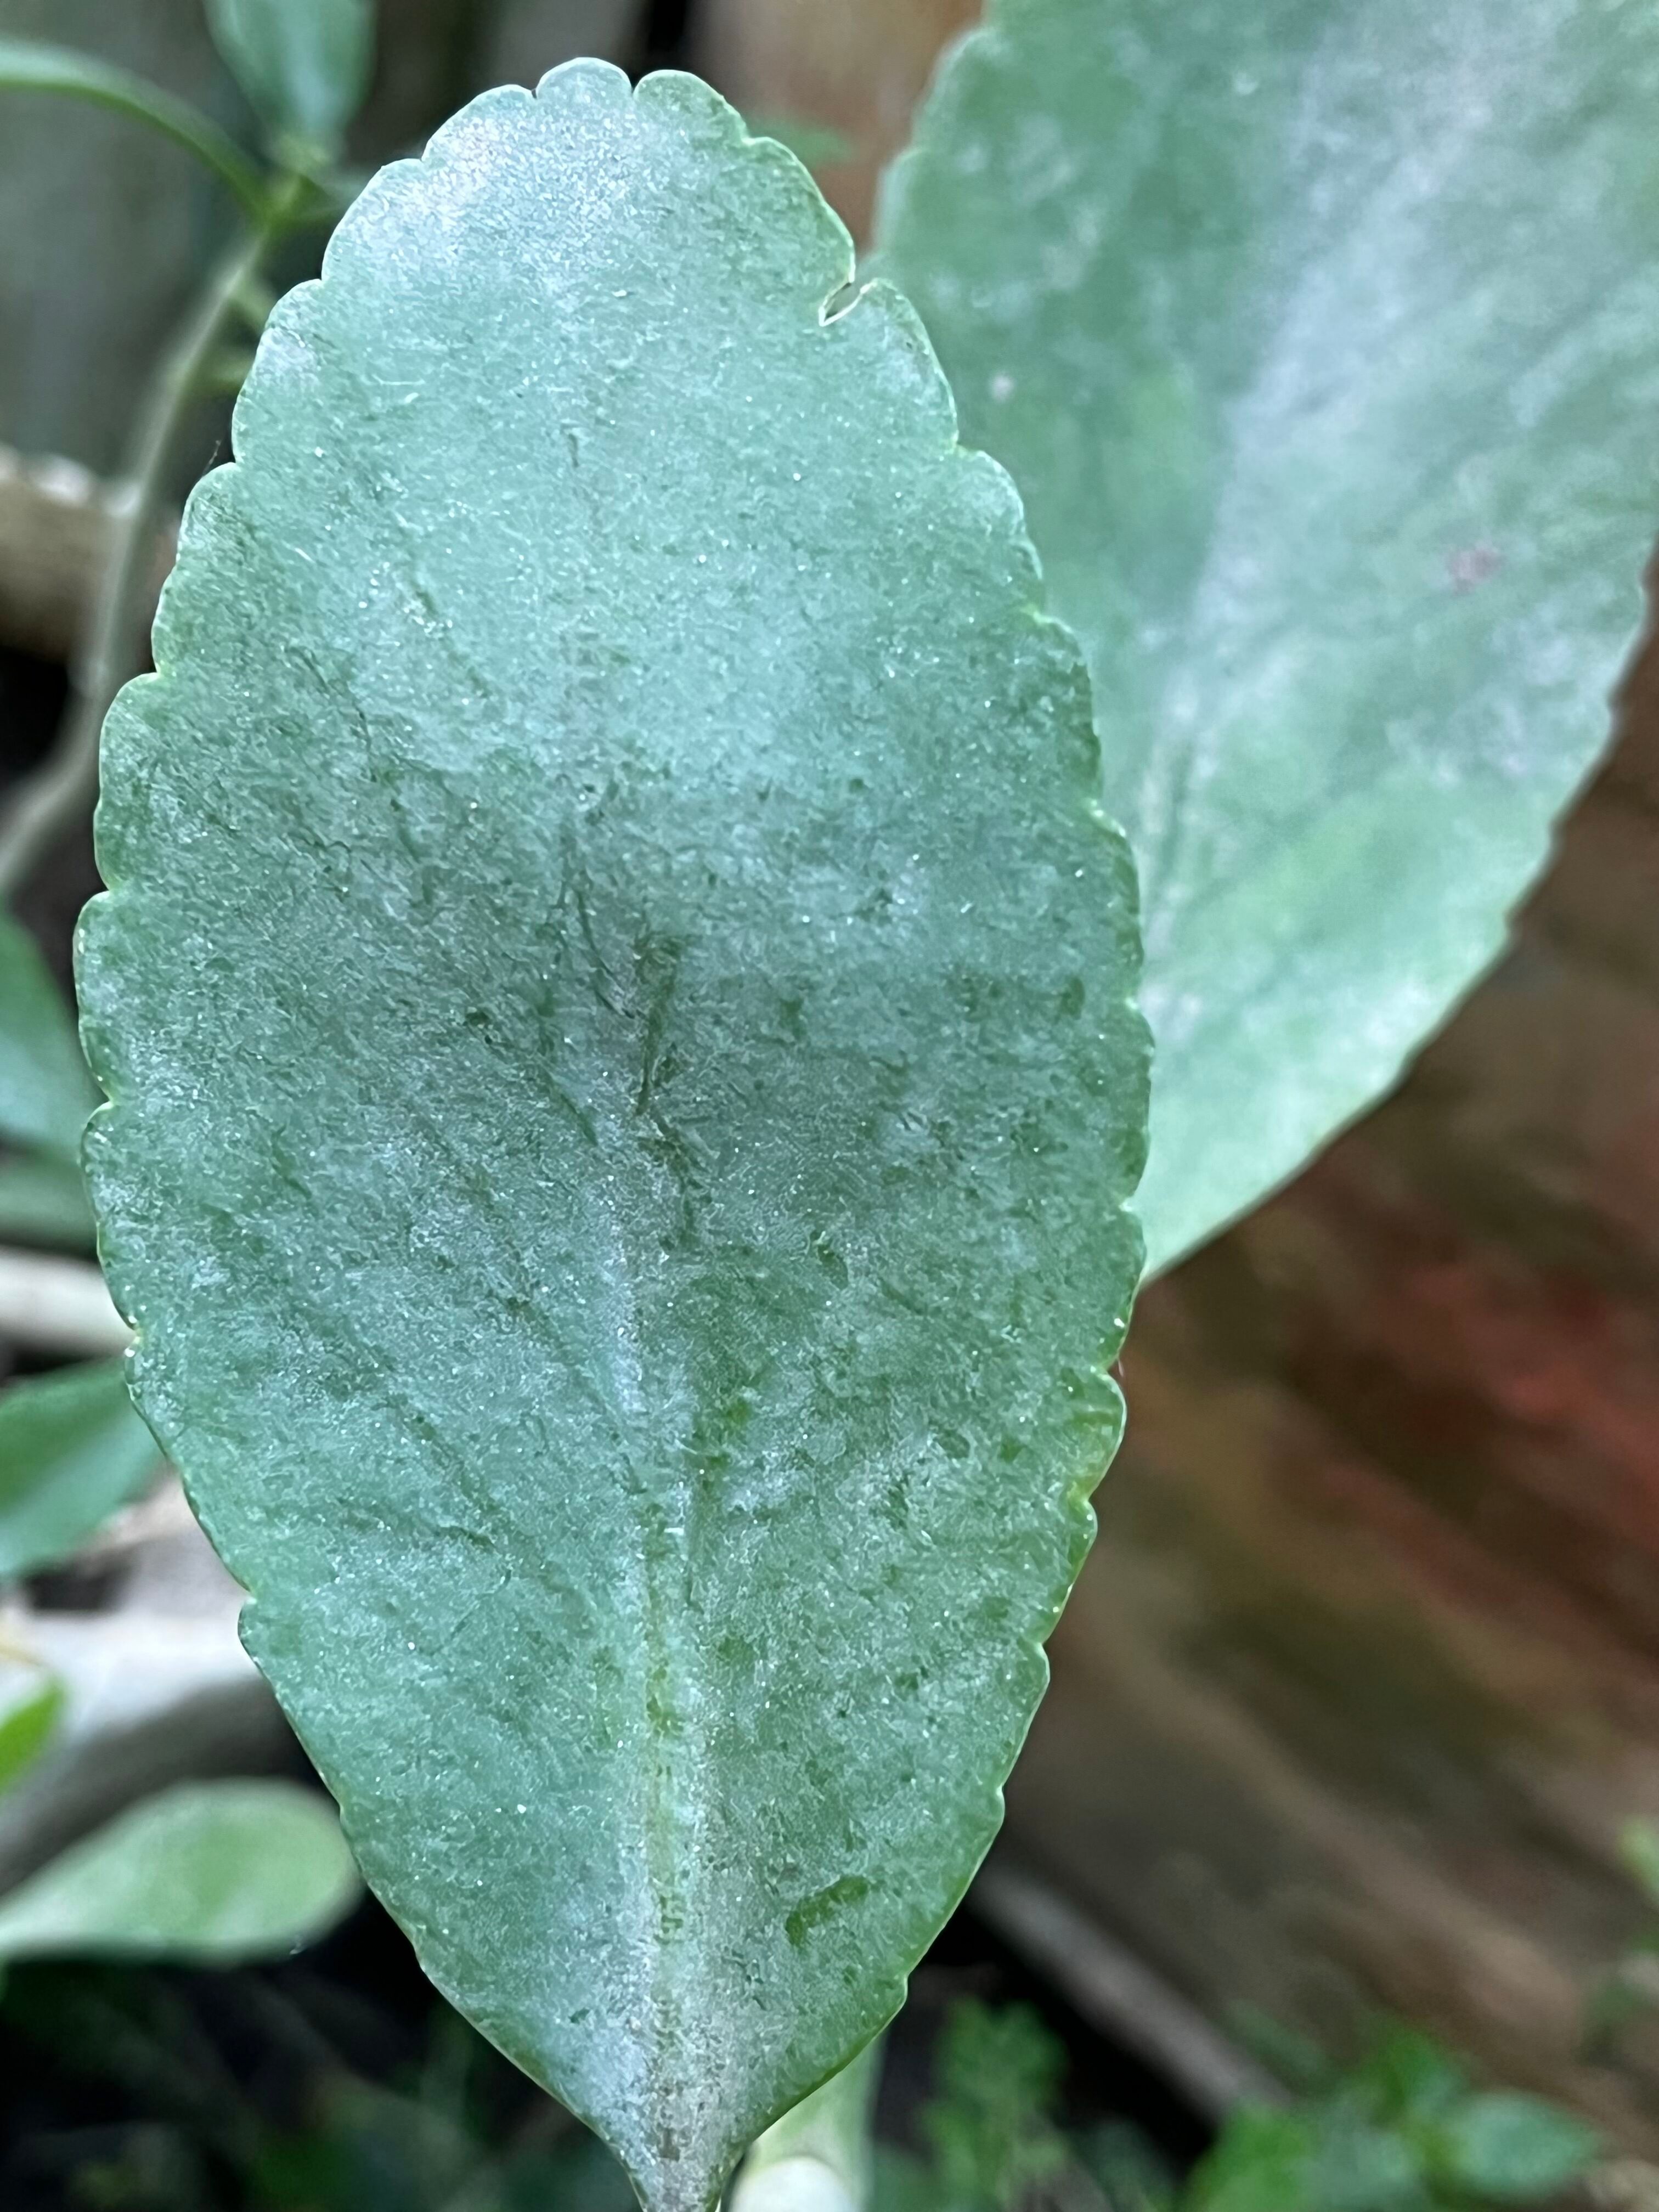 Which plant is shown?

pathorkuci
